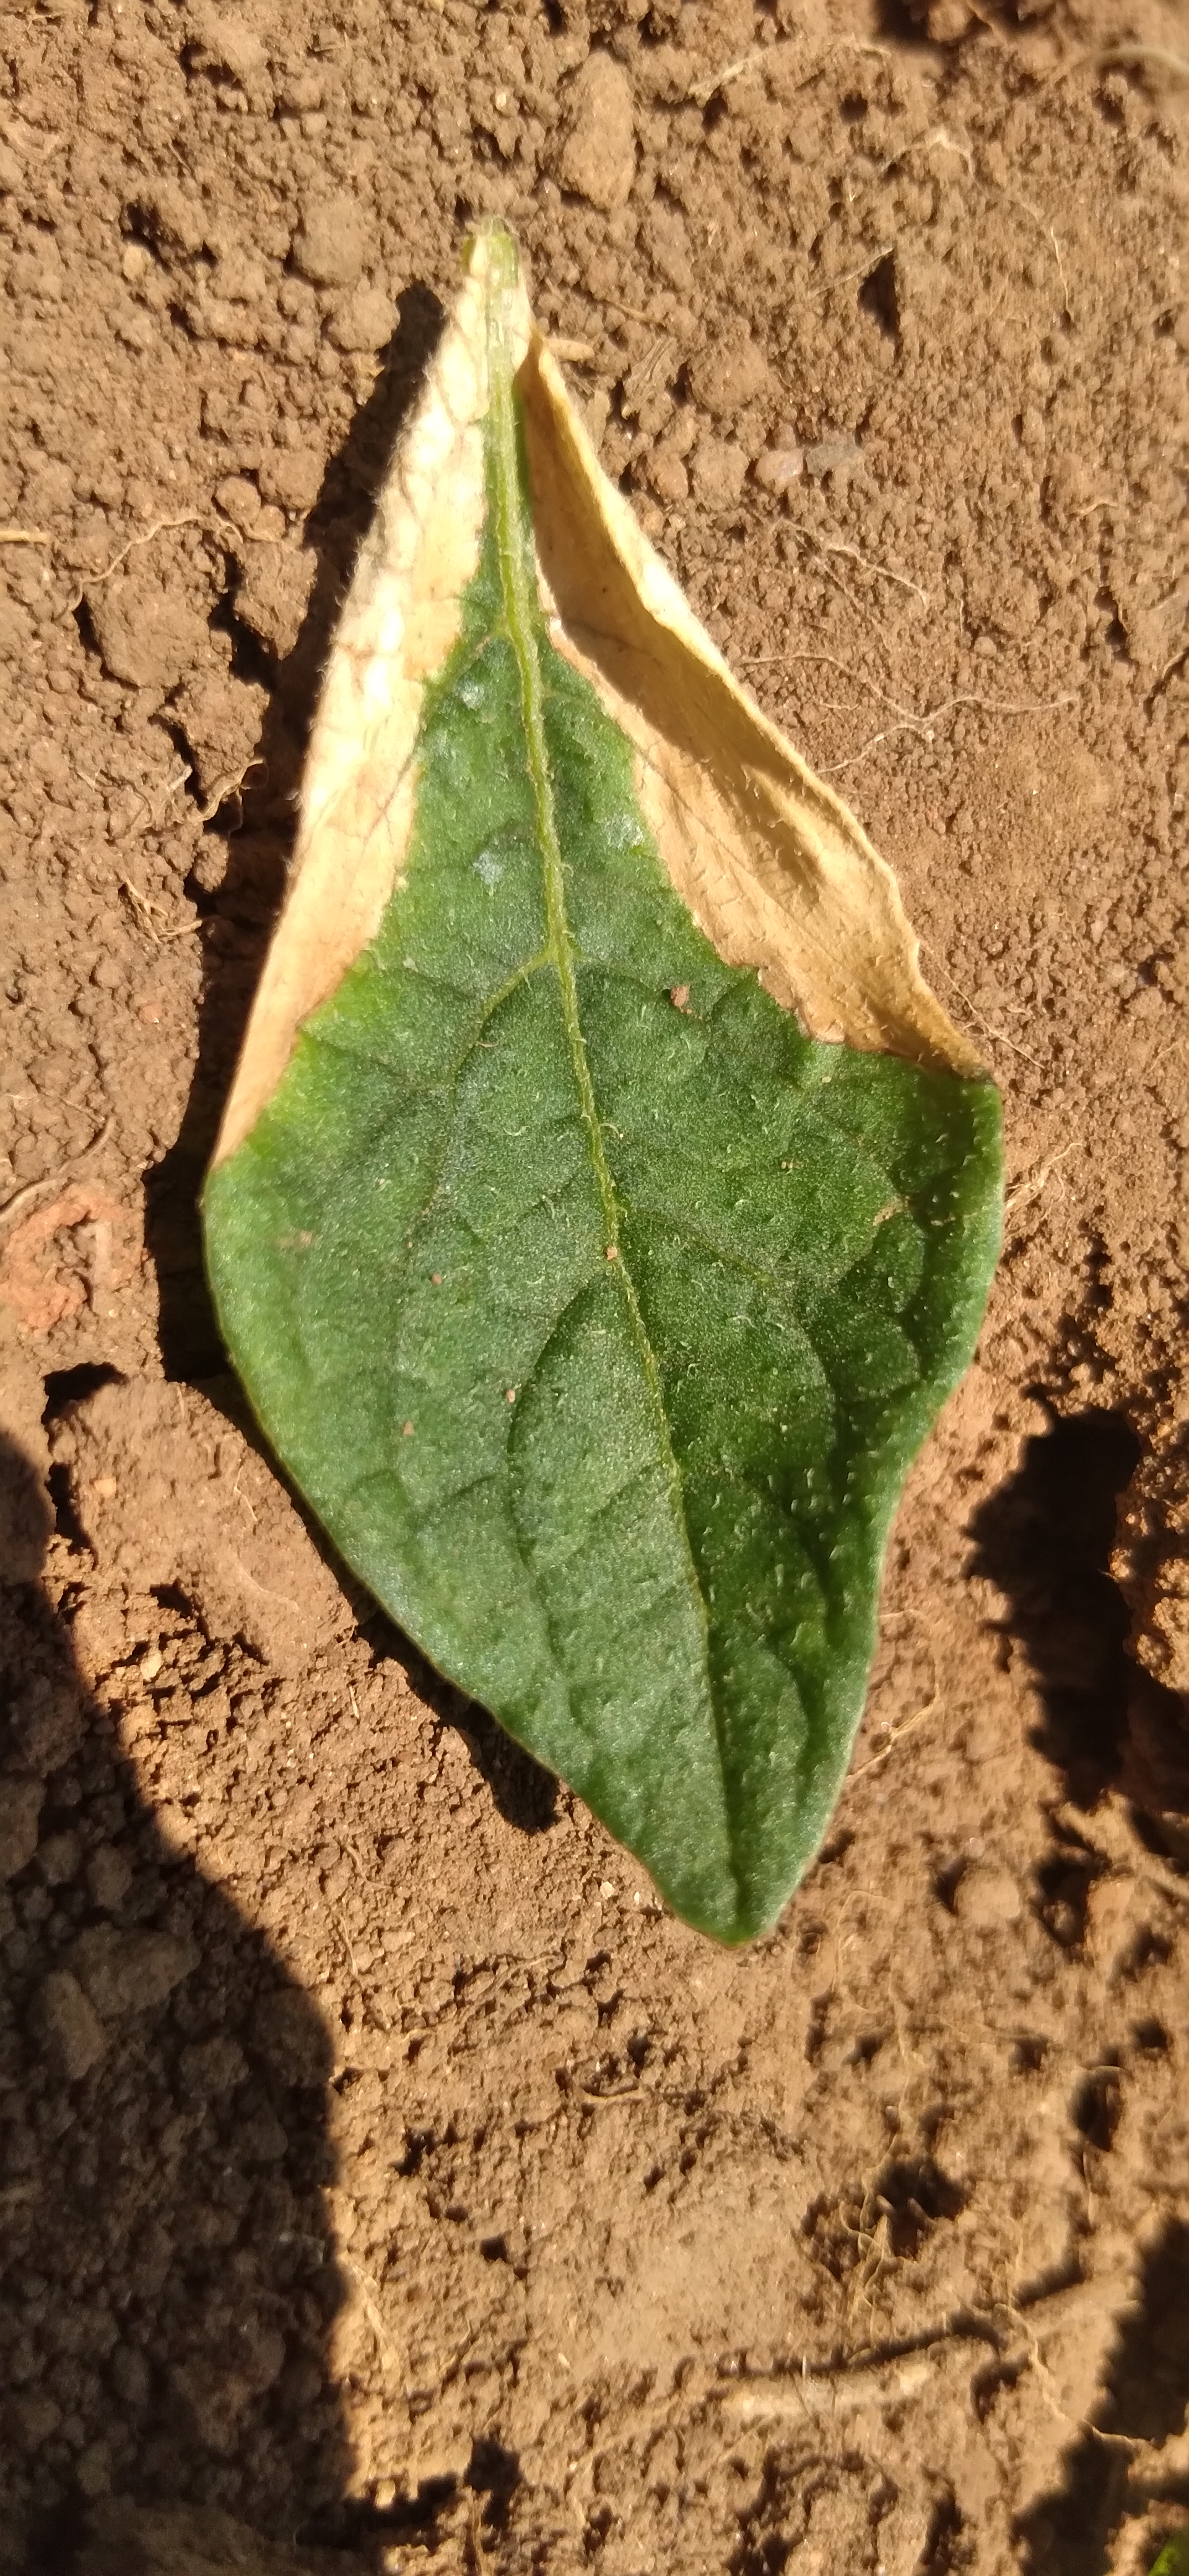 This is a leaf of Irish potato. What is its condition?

early blight
